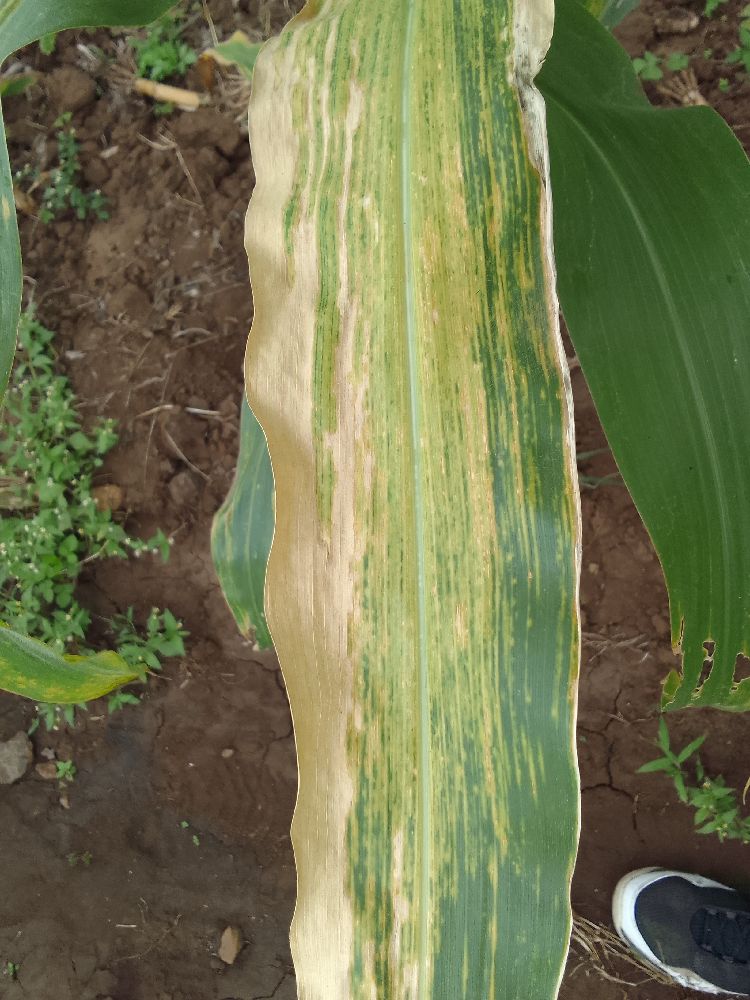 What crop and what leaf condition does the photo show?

maize, maize lethal necrosis
